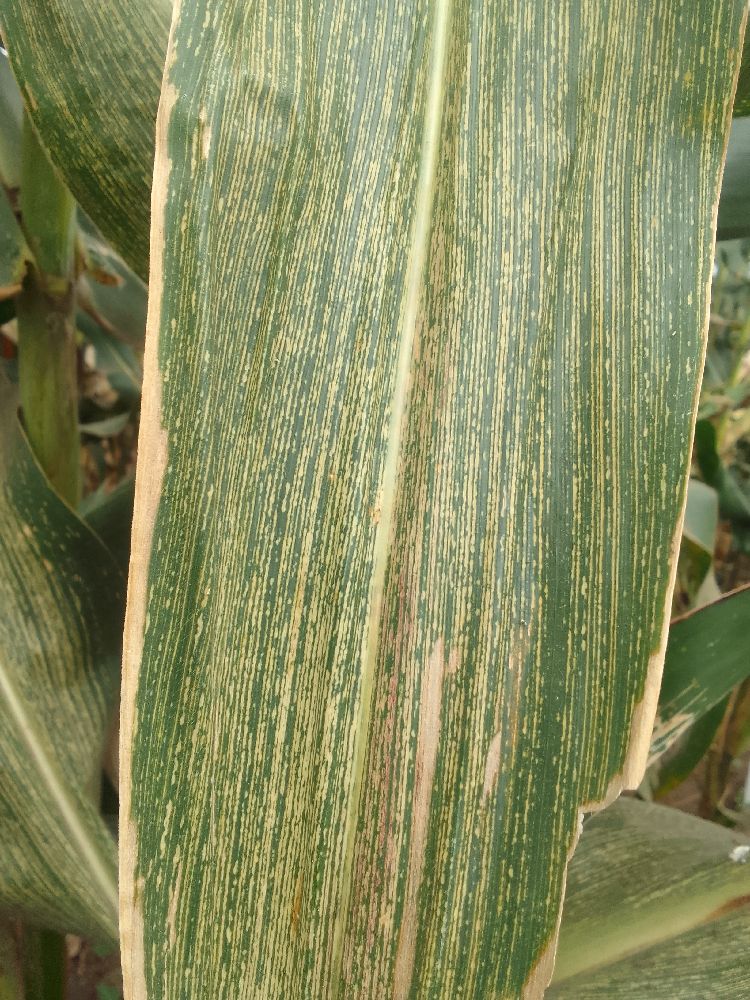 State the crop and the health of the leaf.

maize, maize streak virus
